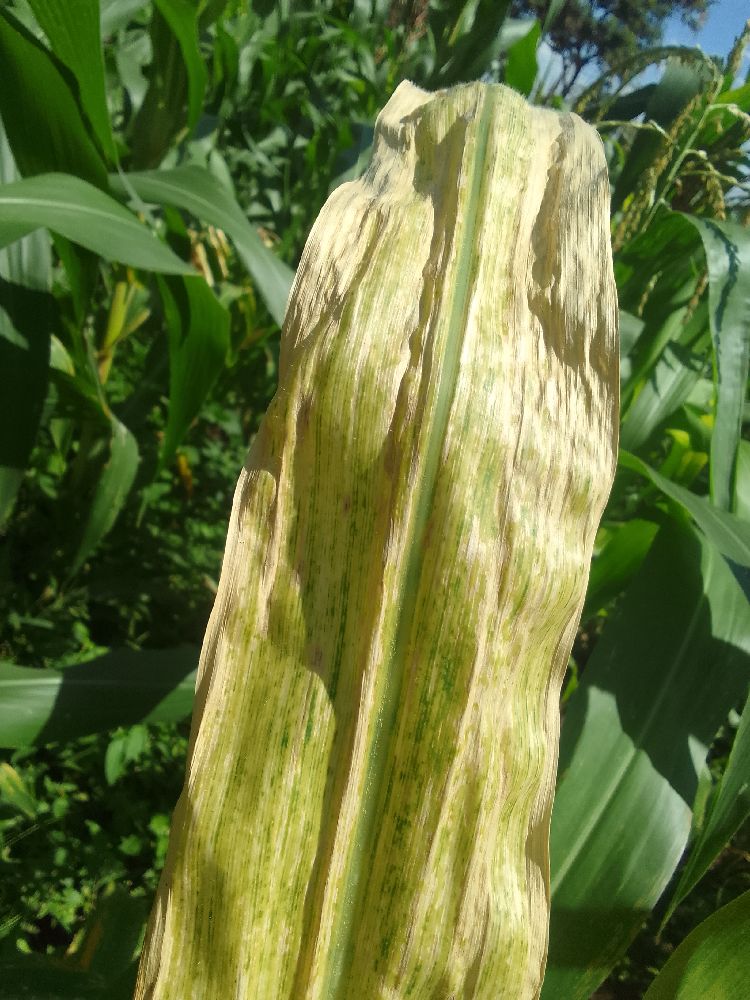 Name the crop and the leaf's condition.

maize, maize lethal necrosis
